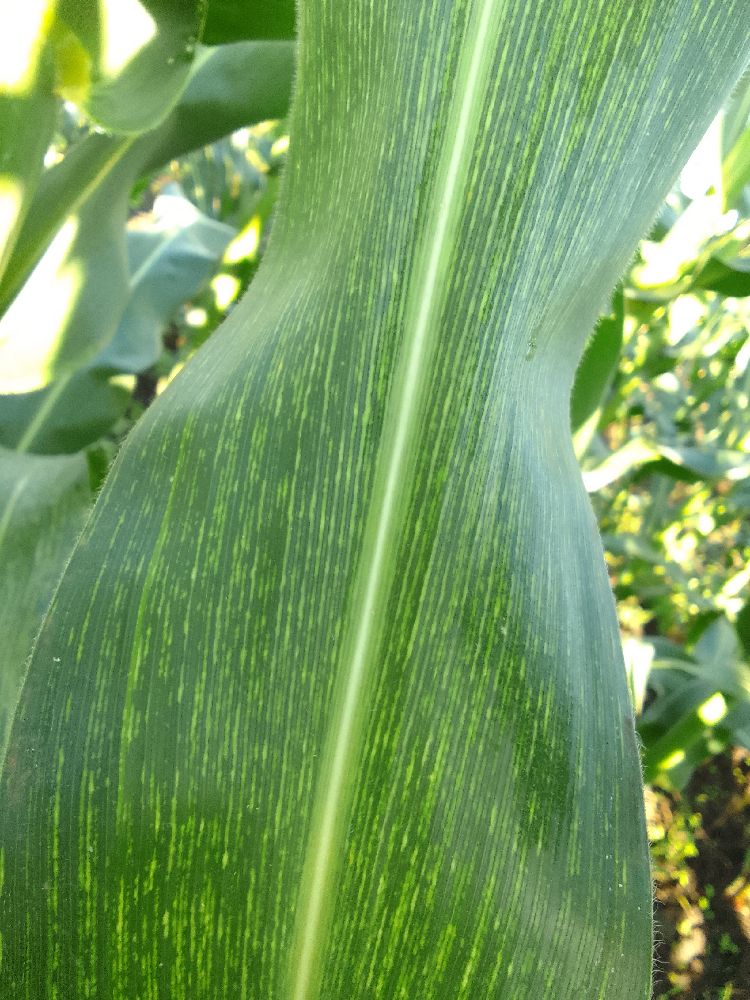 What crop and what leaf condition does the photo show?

maize, maize streak virus
